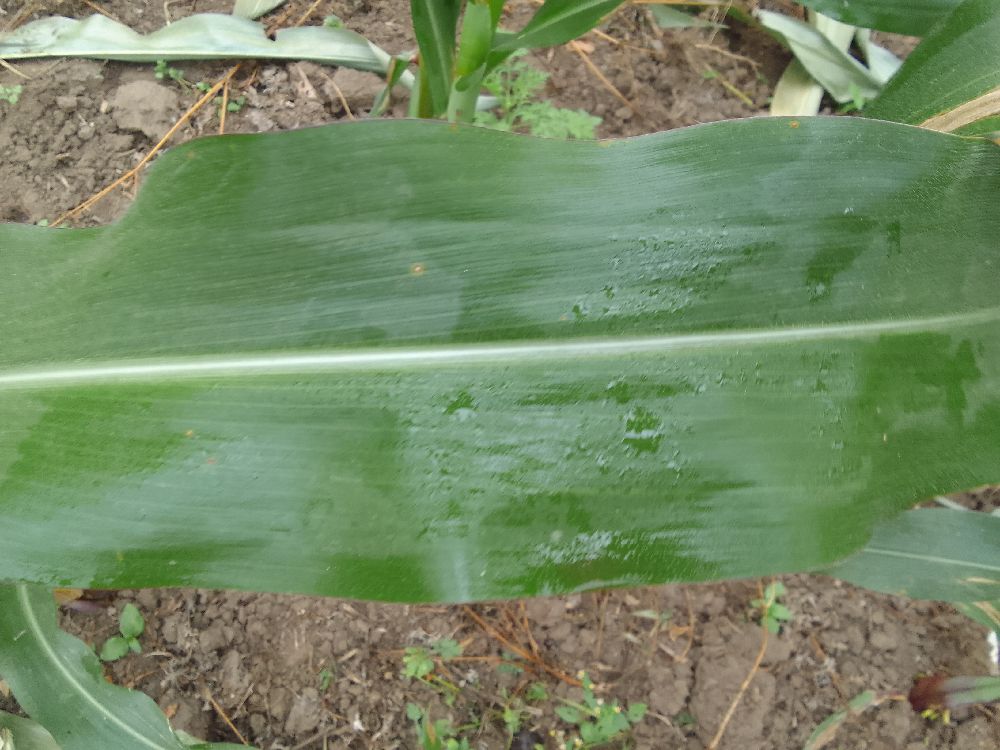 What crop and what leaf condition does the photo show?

maize, healthy
